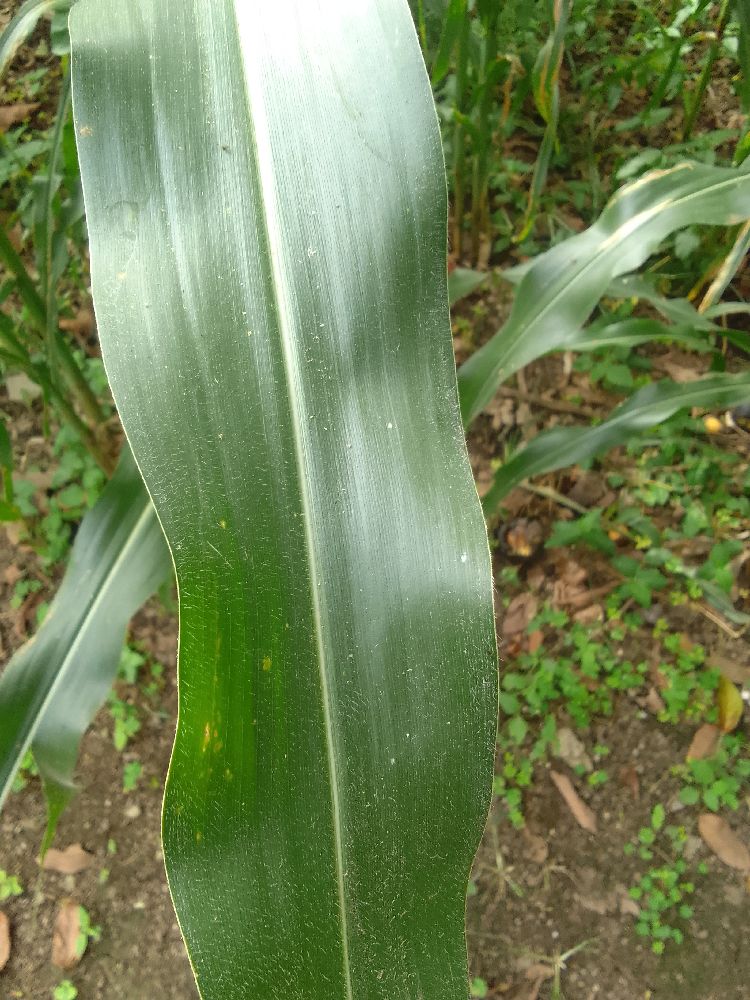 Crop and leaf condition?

maize, healthy
